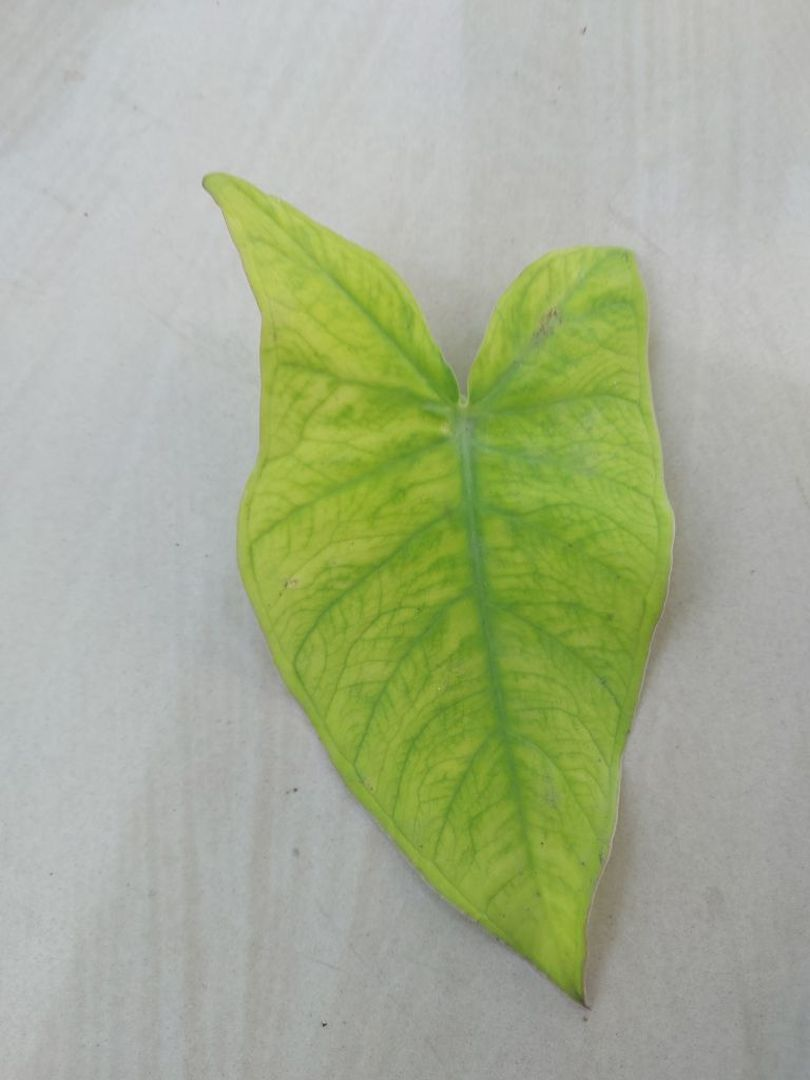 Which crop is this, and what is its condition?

taro, mosaic
